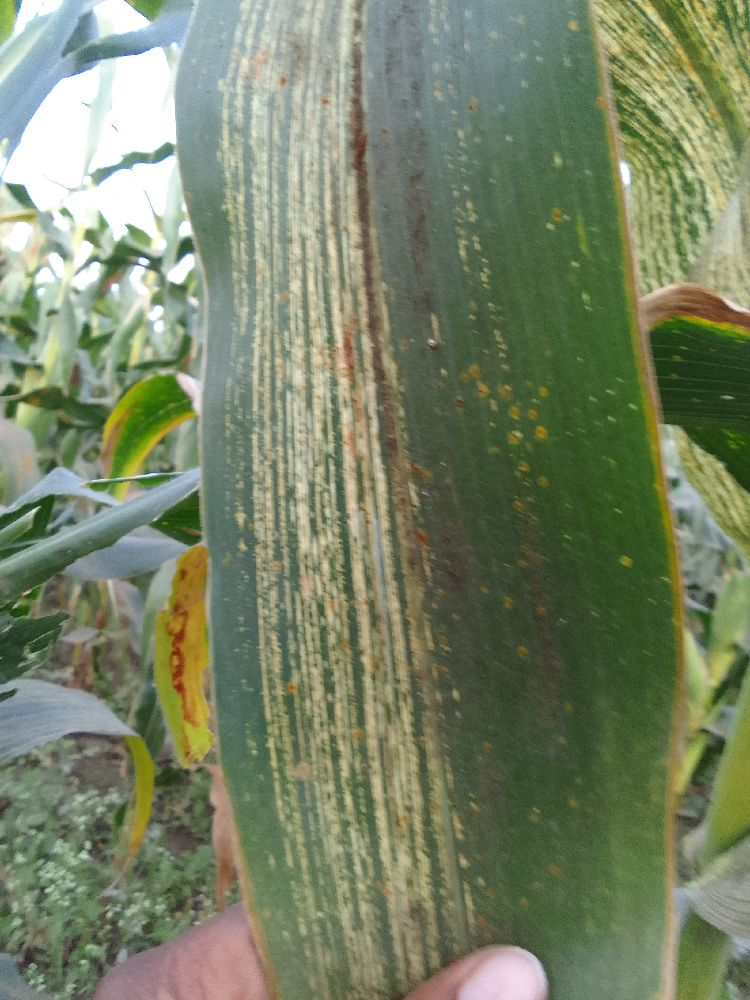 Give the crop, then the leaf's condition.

maize, maize streak virus
